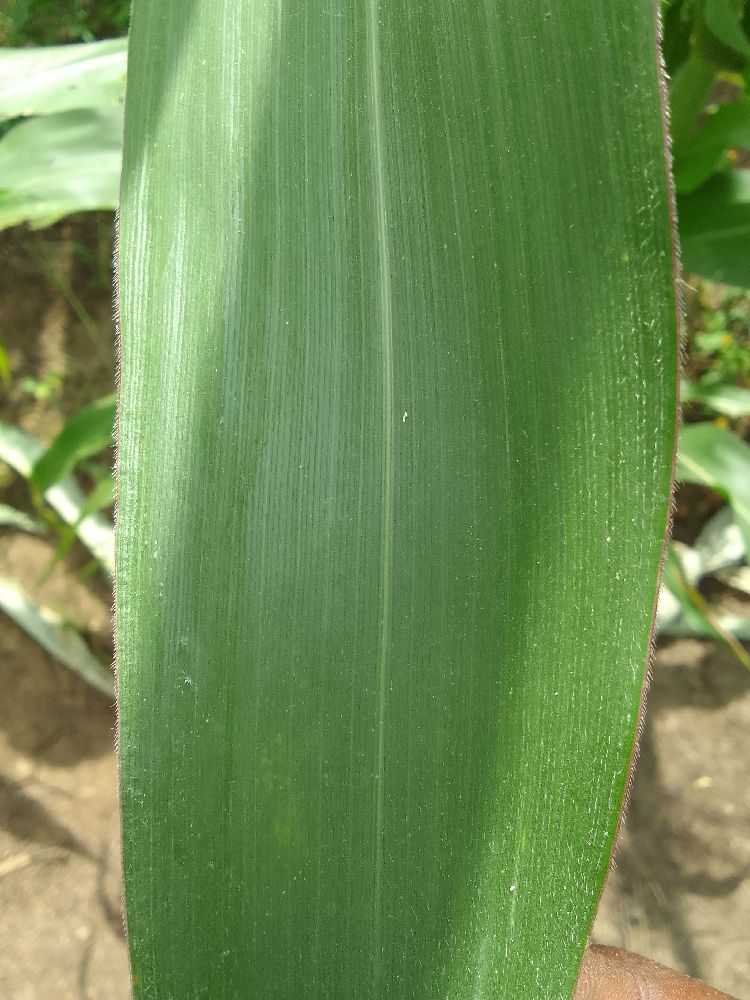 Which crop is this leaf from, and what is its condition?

maize, healthy
